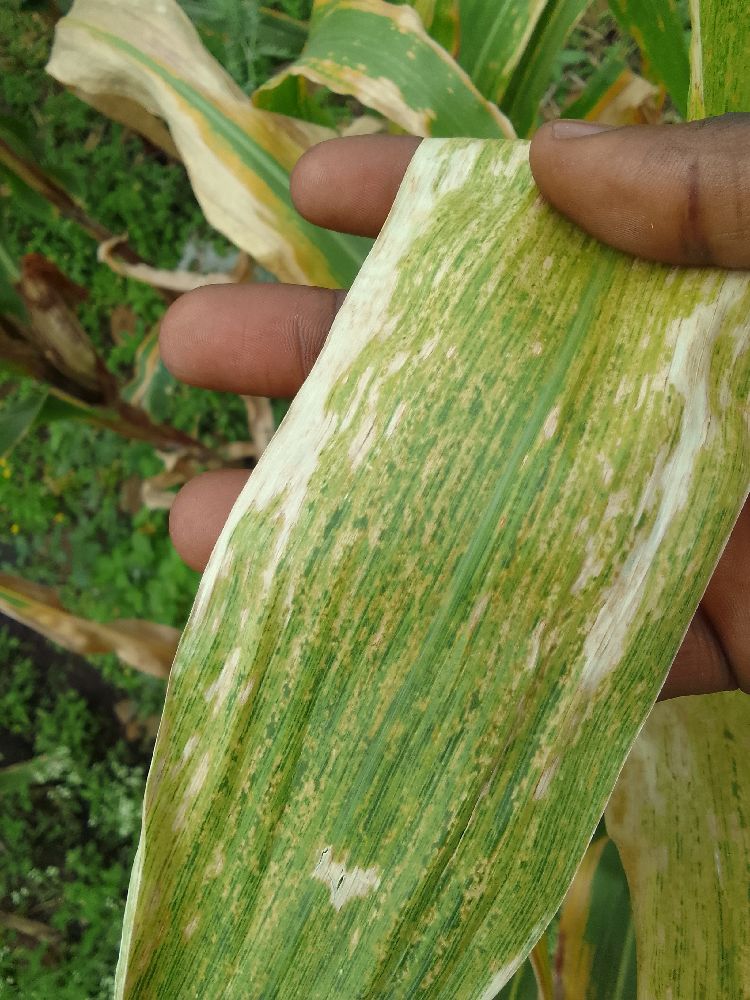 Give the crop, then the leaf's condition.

maize, maize lethal necrosis
